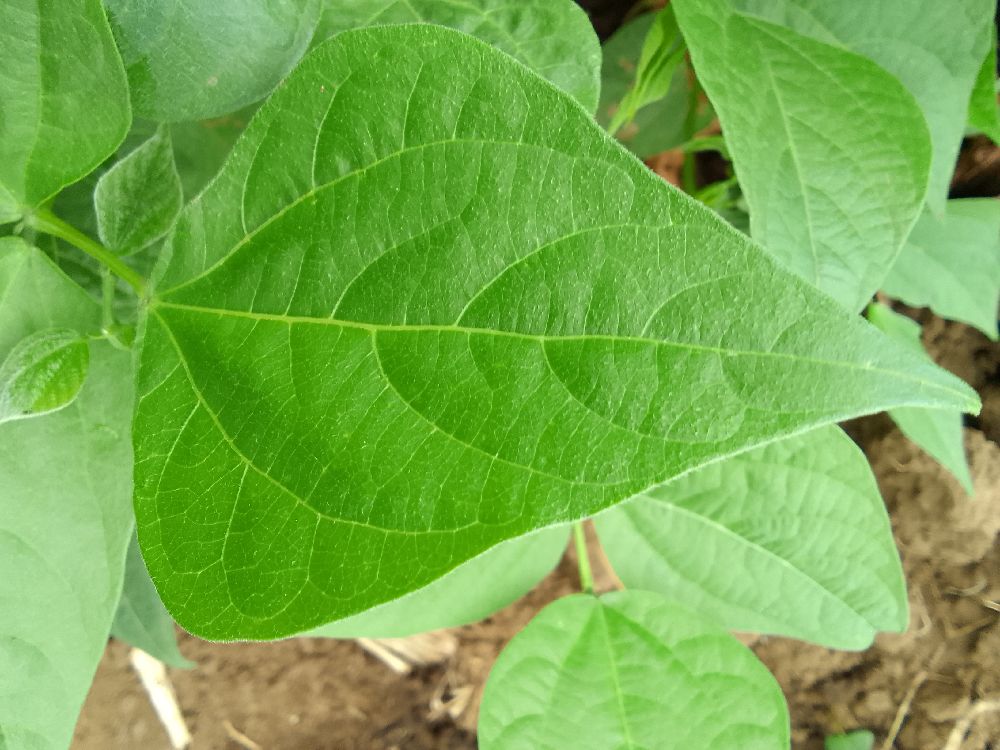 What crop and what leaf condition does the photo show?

common bean, healthy
